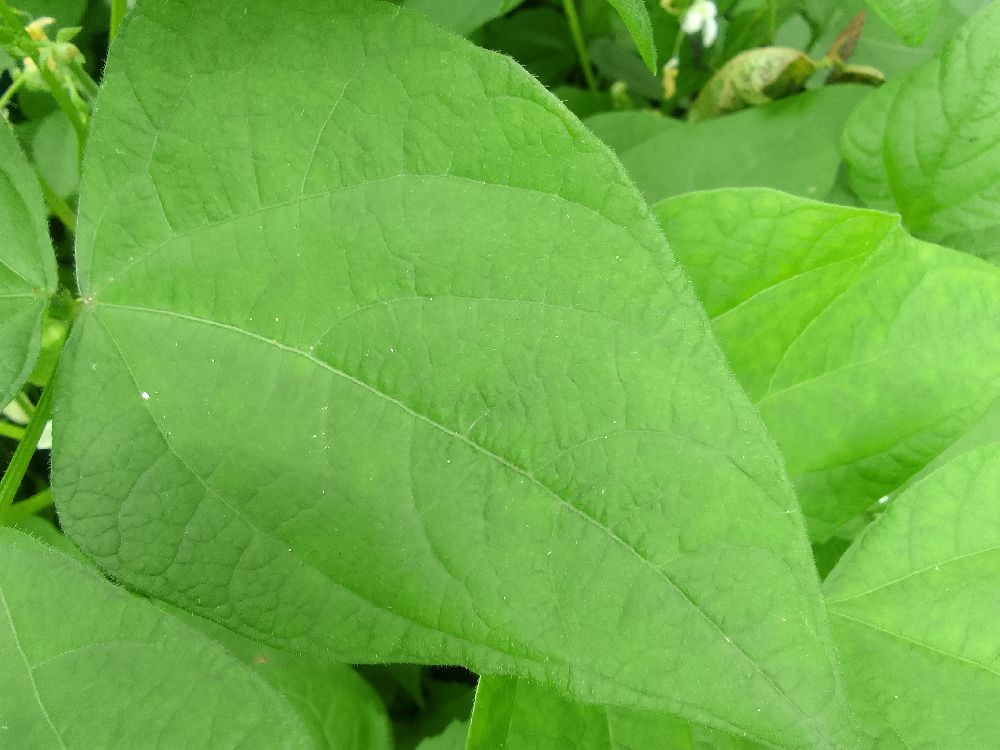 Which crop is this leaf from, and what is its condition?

common bean, healthy
